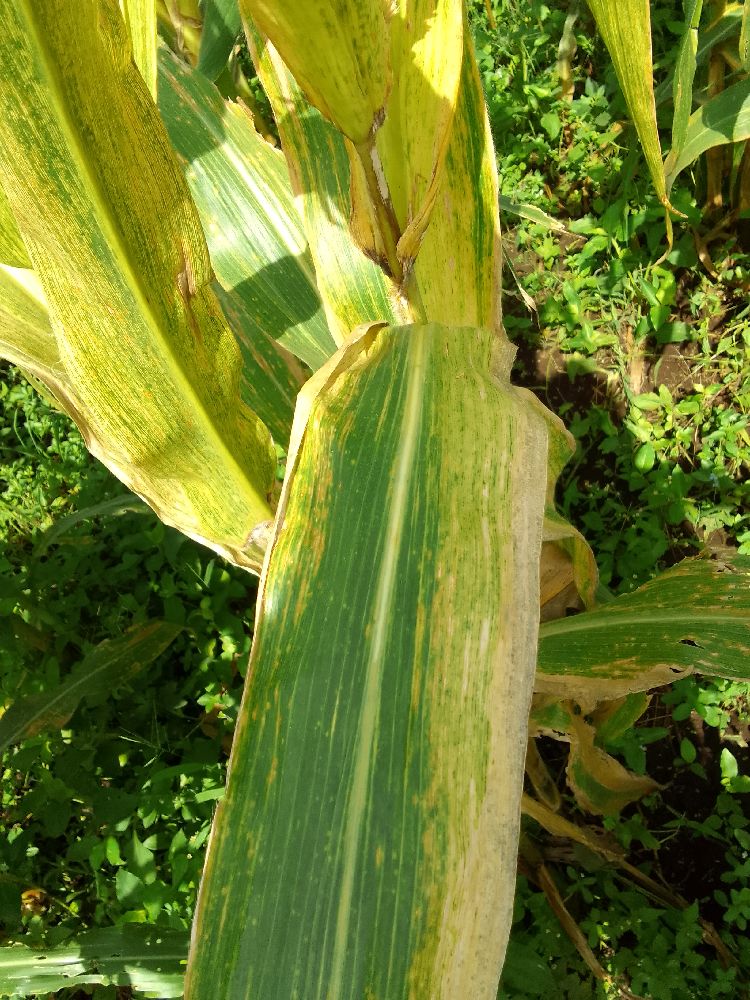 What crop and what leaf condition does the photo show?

maize, maize lethal necrosis
